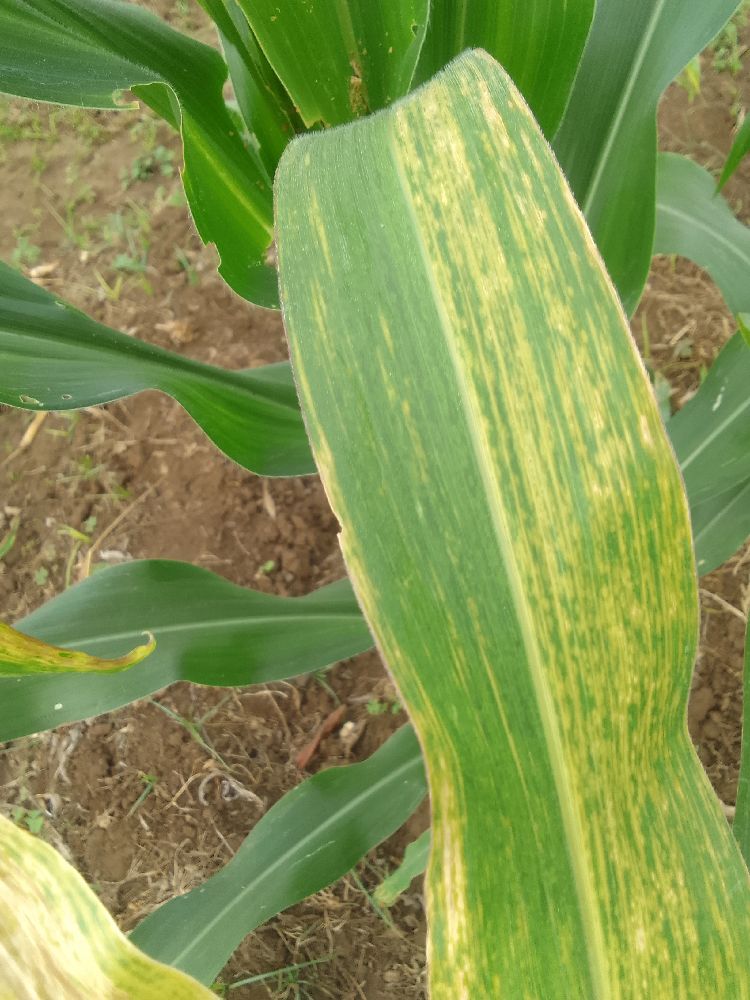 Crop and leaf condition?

maize, maize lethal necrosis
